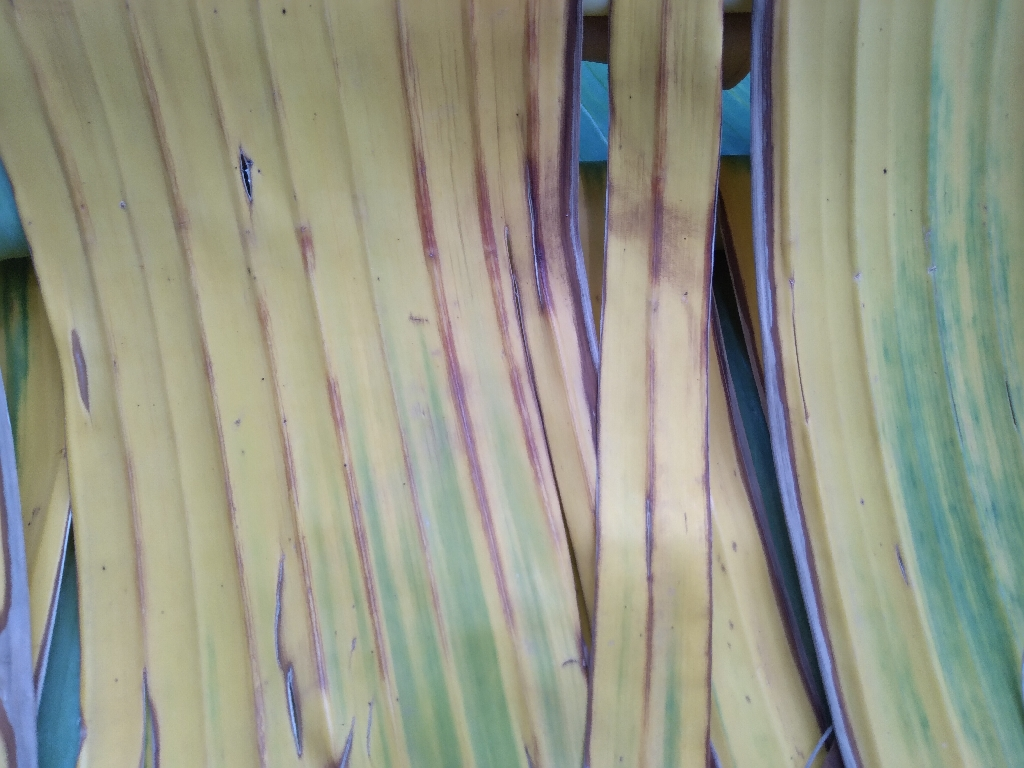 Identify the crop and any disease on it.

banana, fusarium wilt race 1
